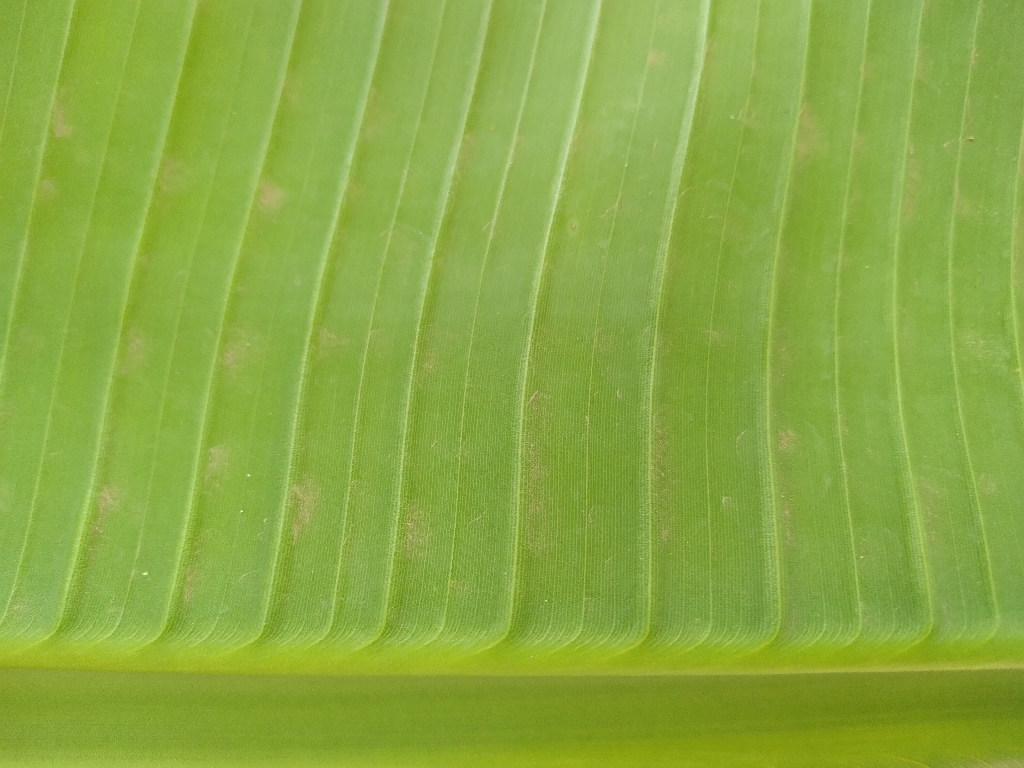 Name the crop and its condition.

banana, healthy
